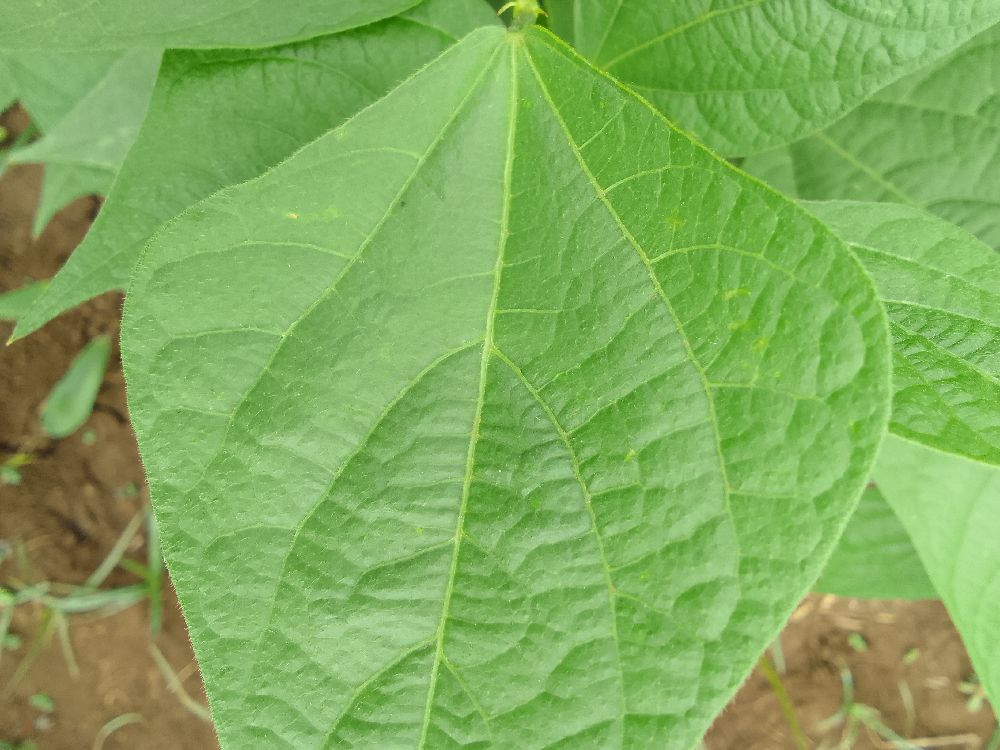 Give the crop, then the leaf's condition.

common bean, healthy
